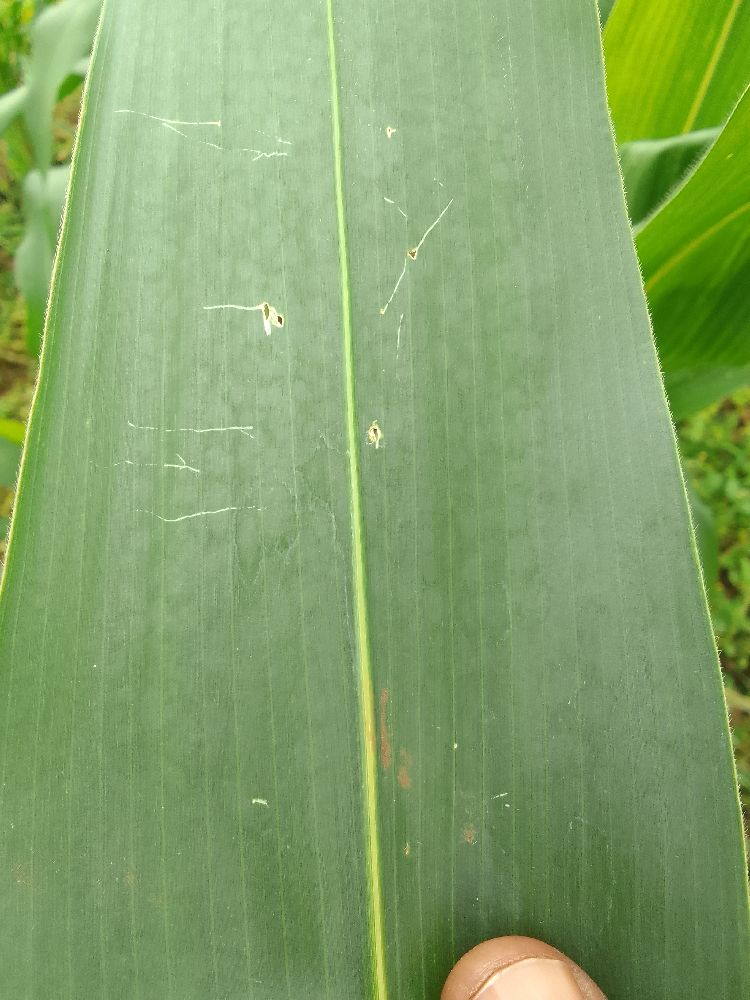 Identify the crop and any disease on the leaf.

maize, healthy
